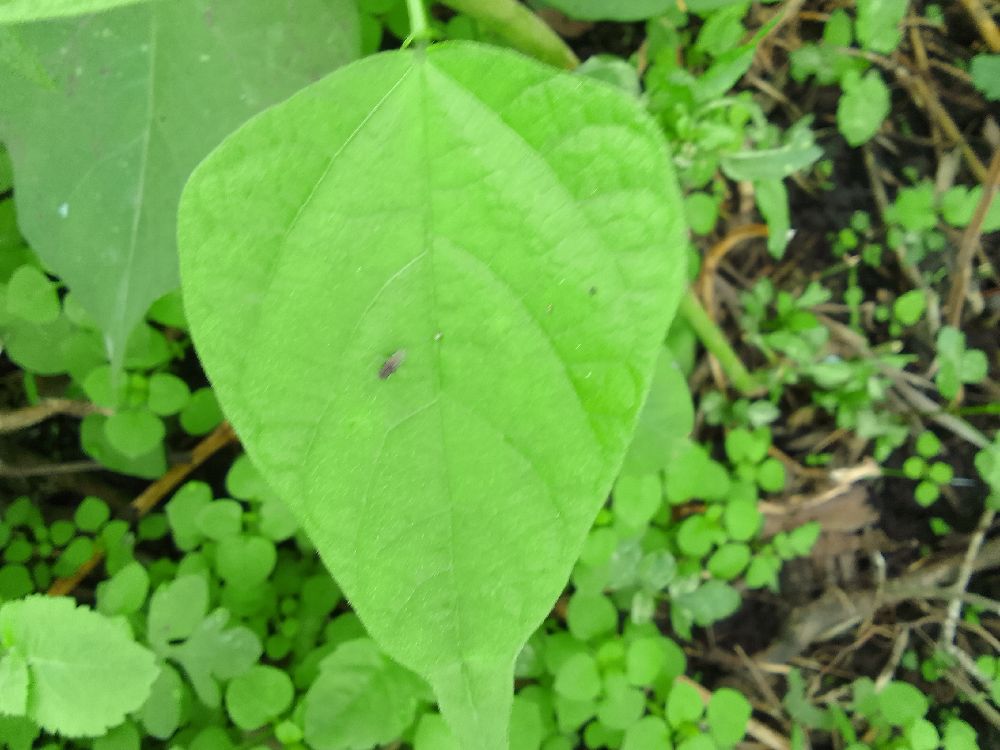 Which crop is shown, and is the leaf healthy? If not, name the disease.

common bean, healthy
